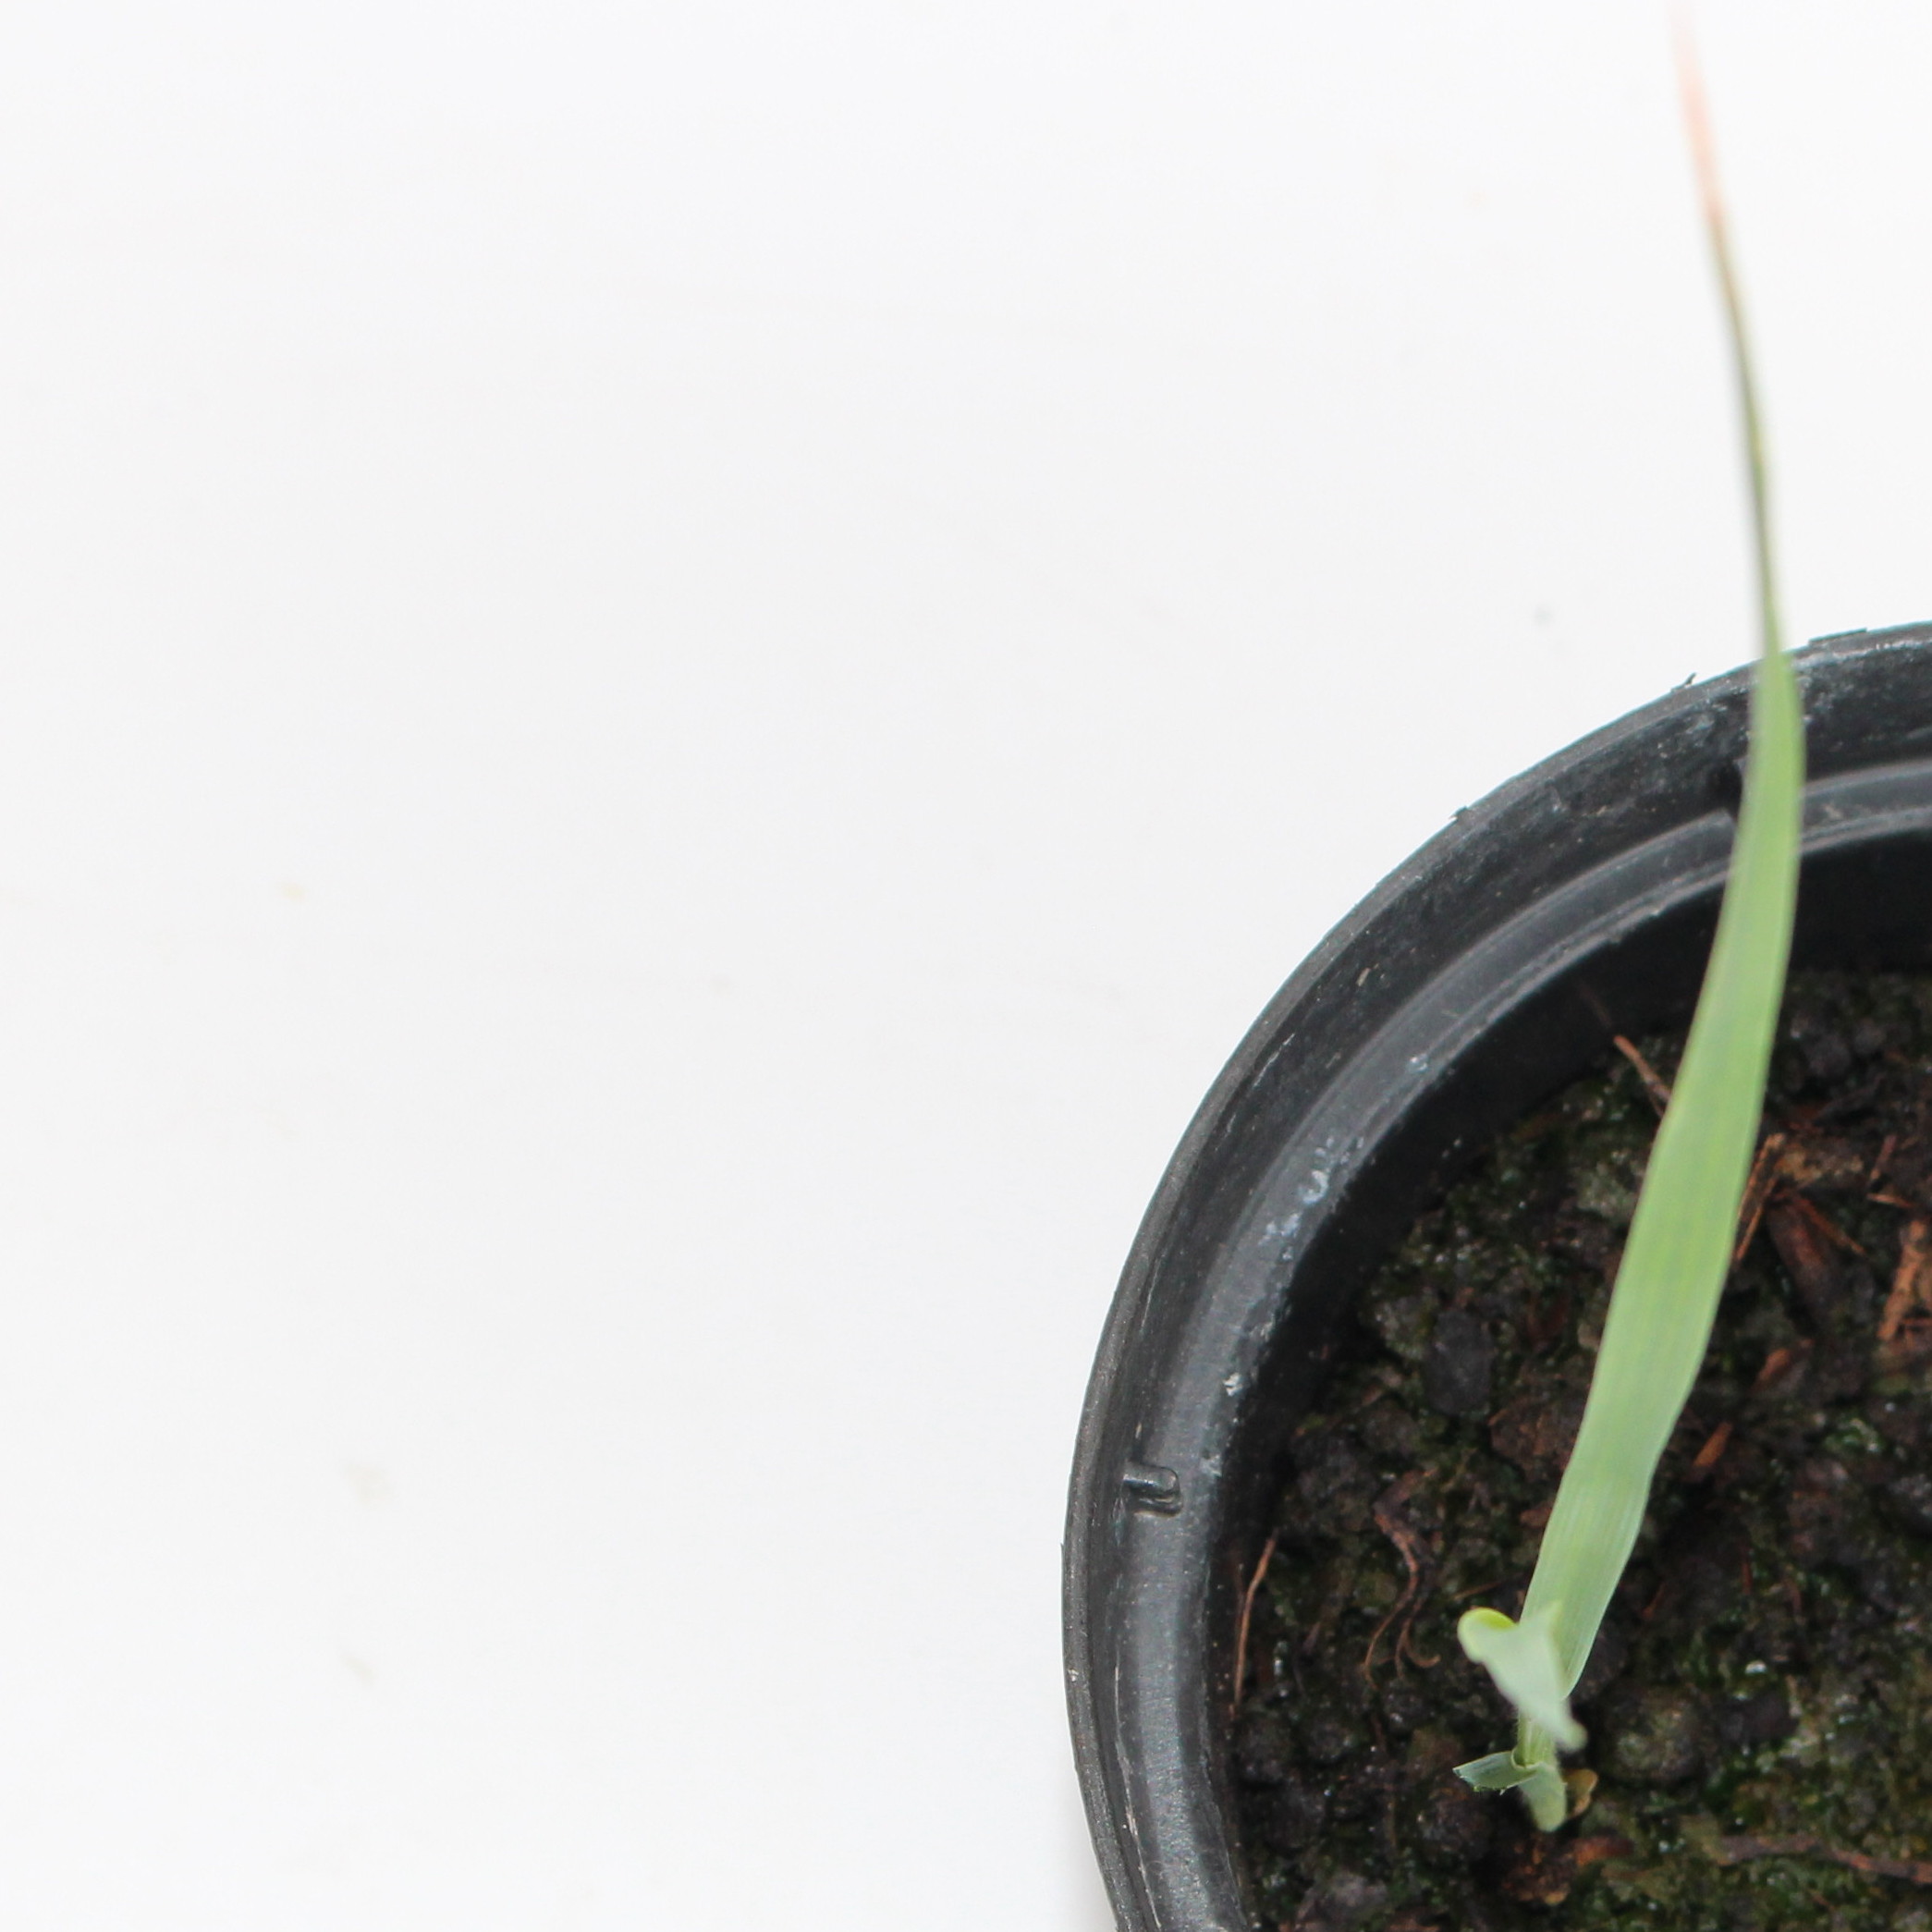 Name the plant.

Avena sterilis
